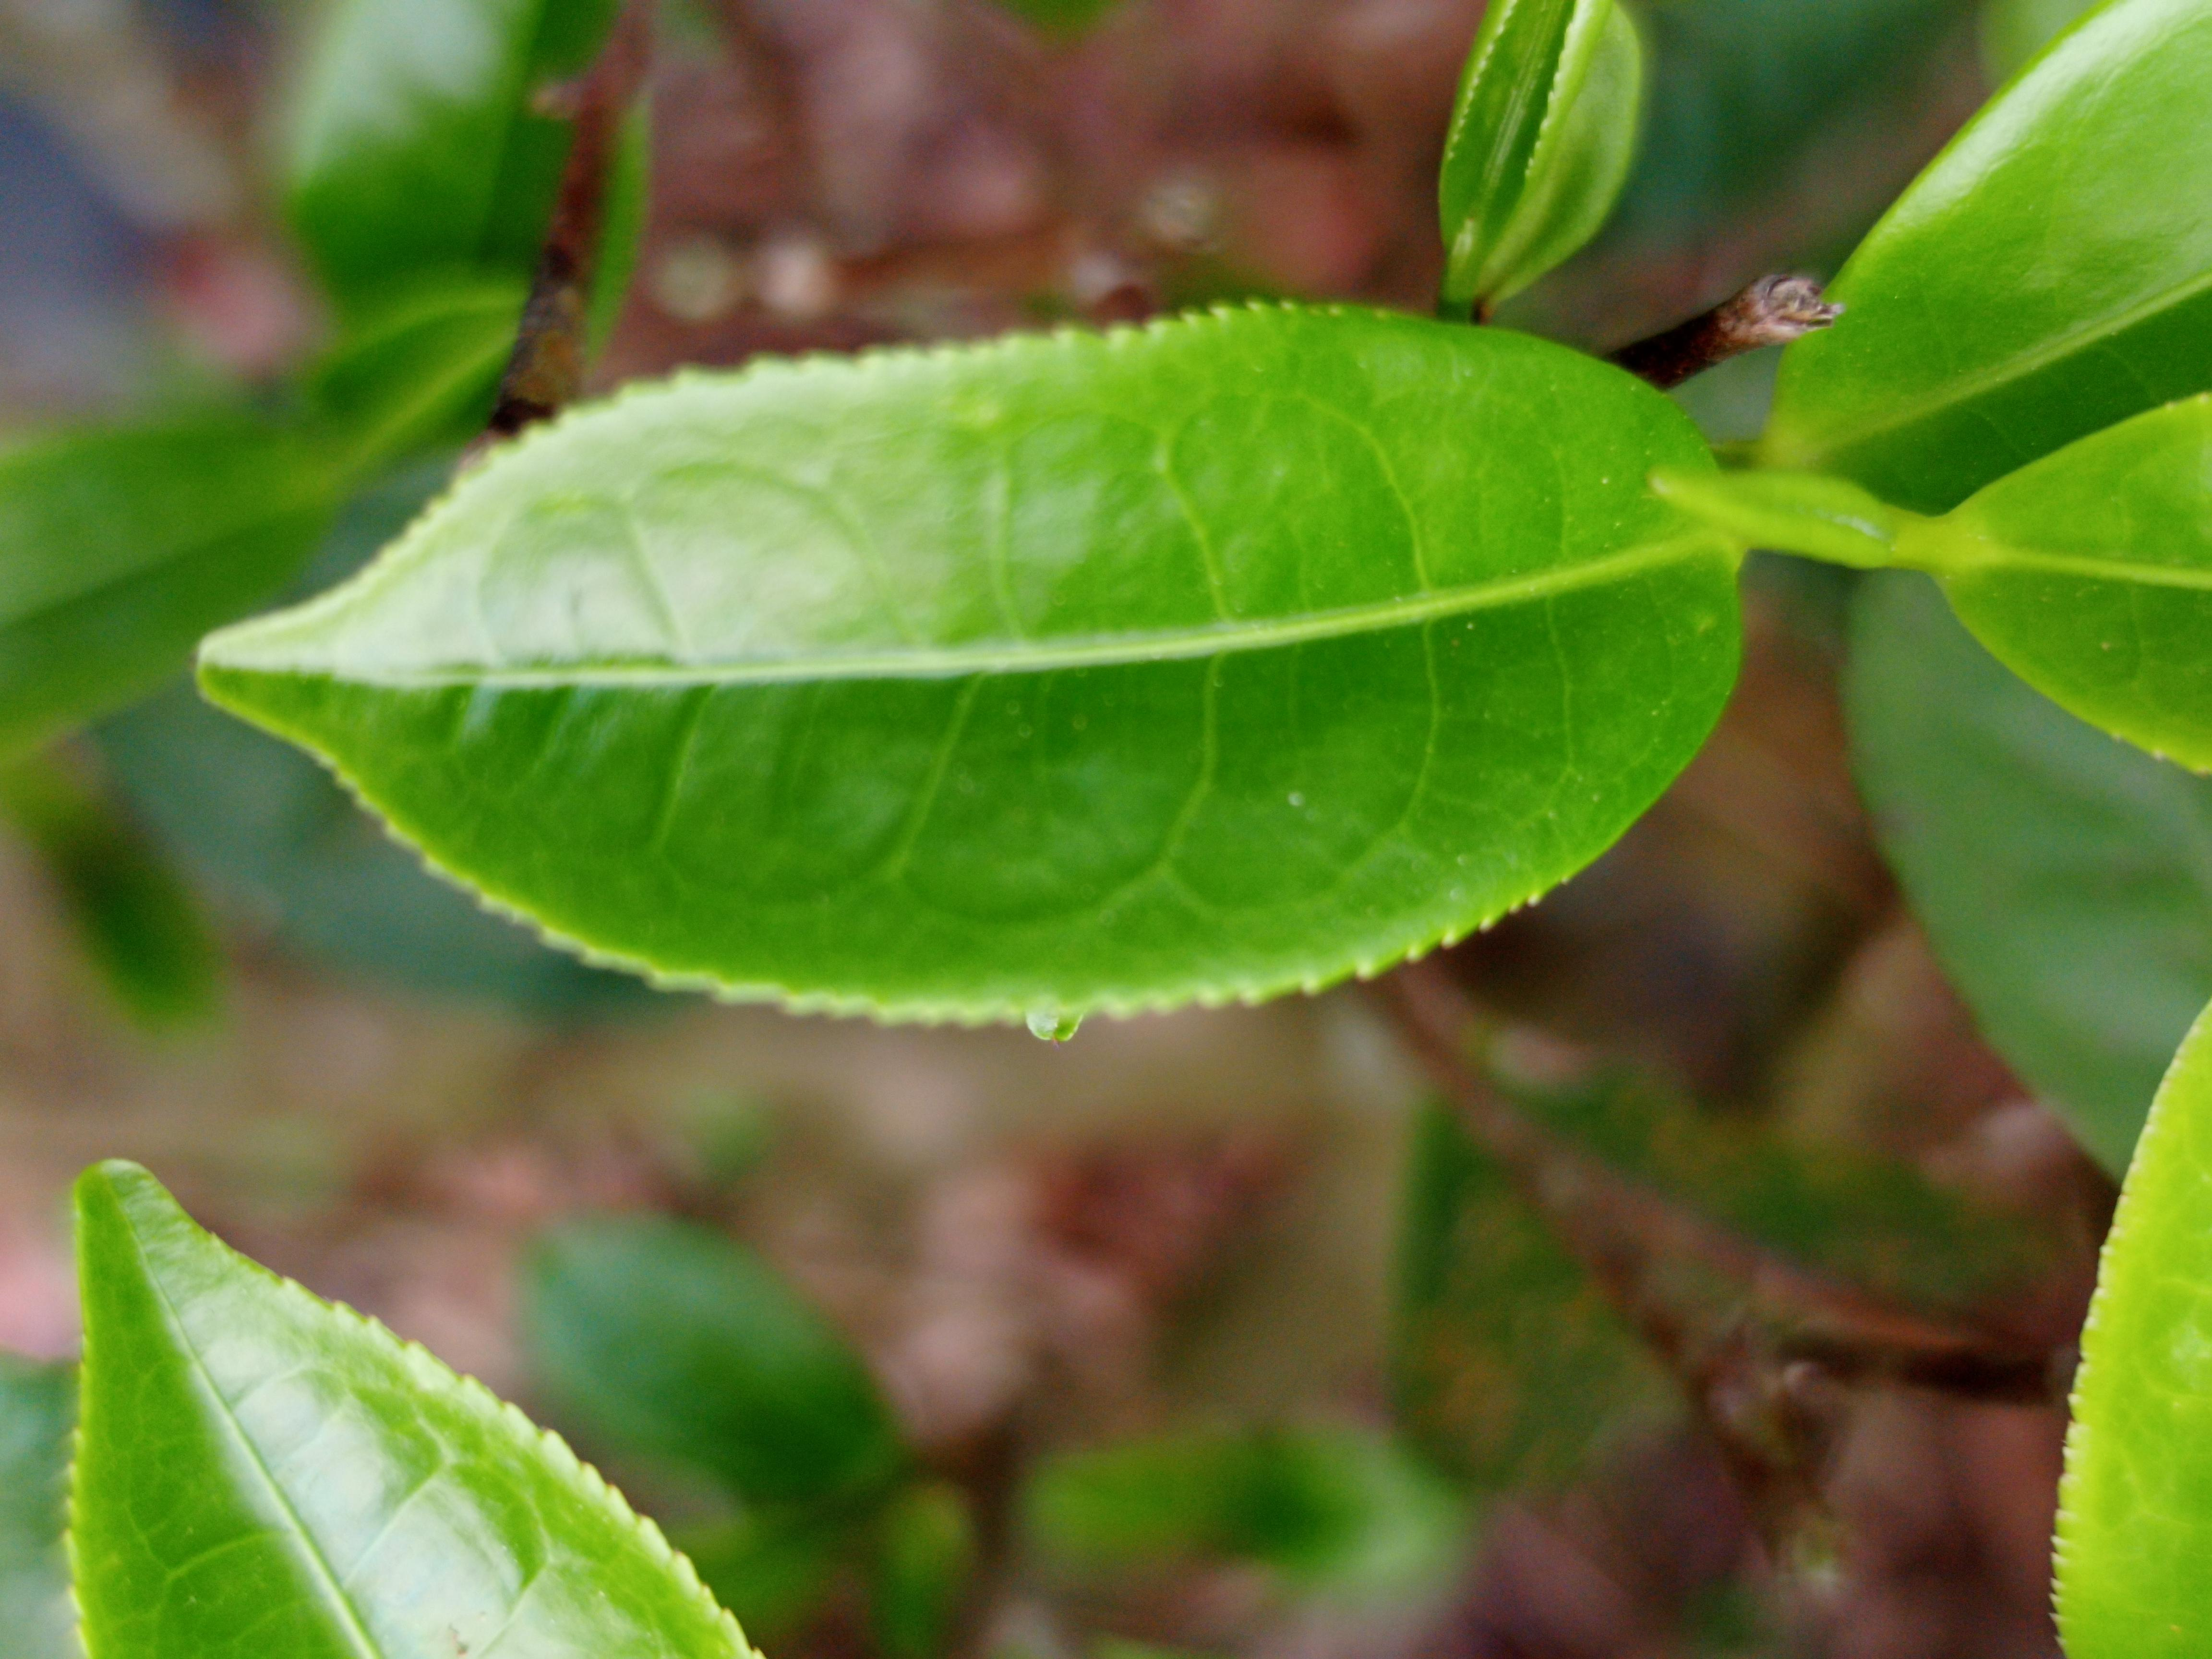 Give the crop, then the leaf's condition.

tea, healthy leaf
